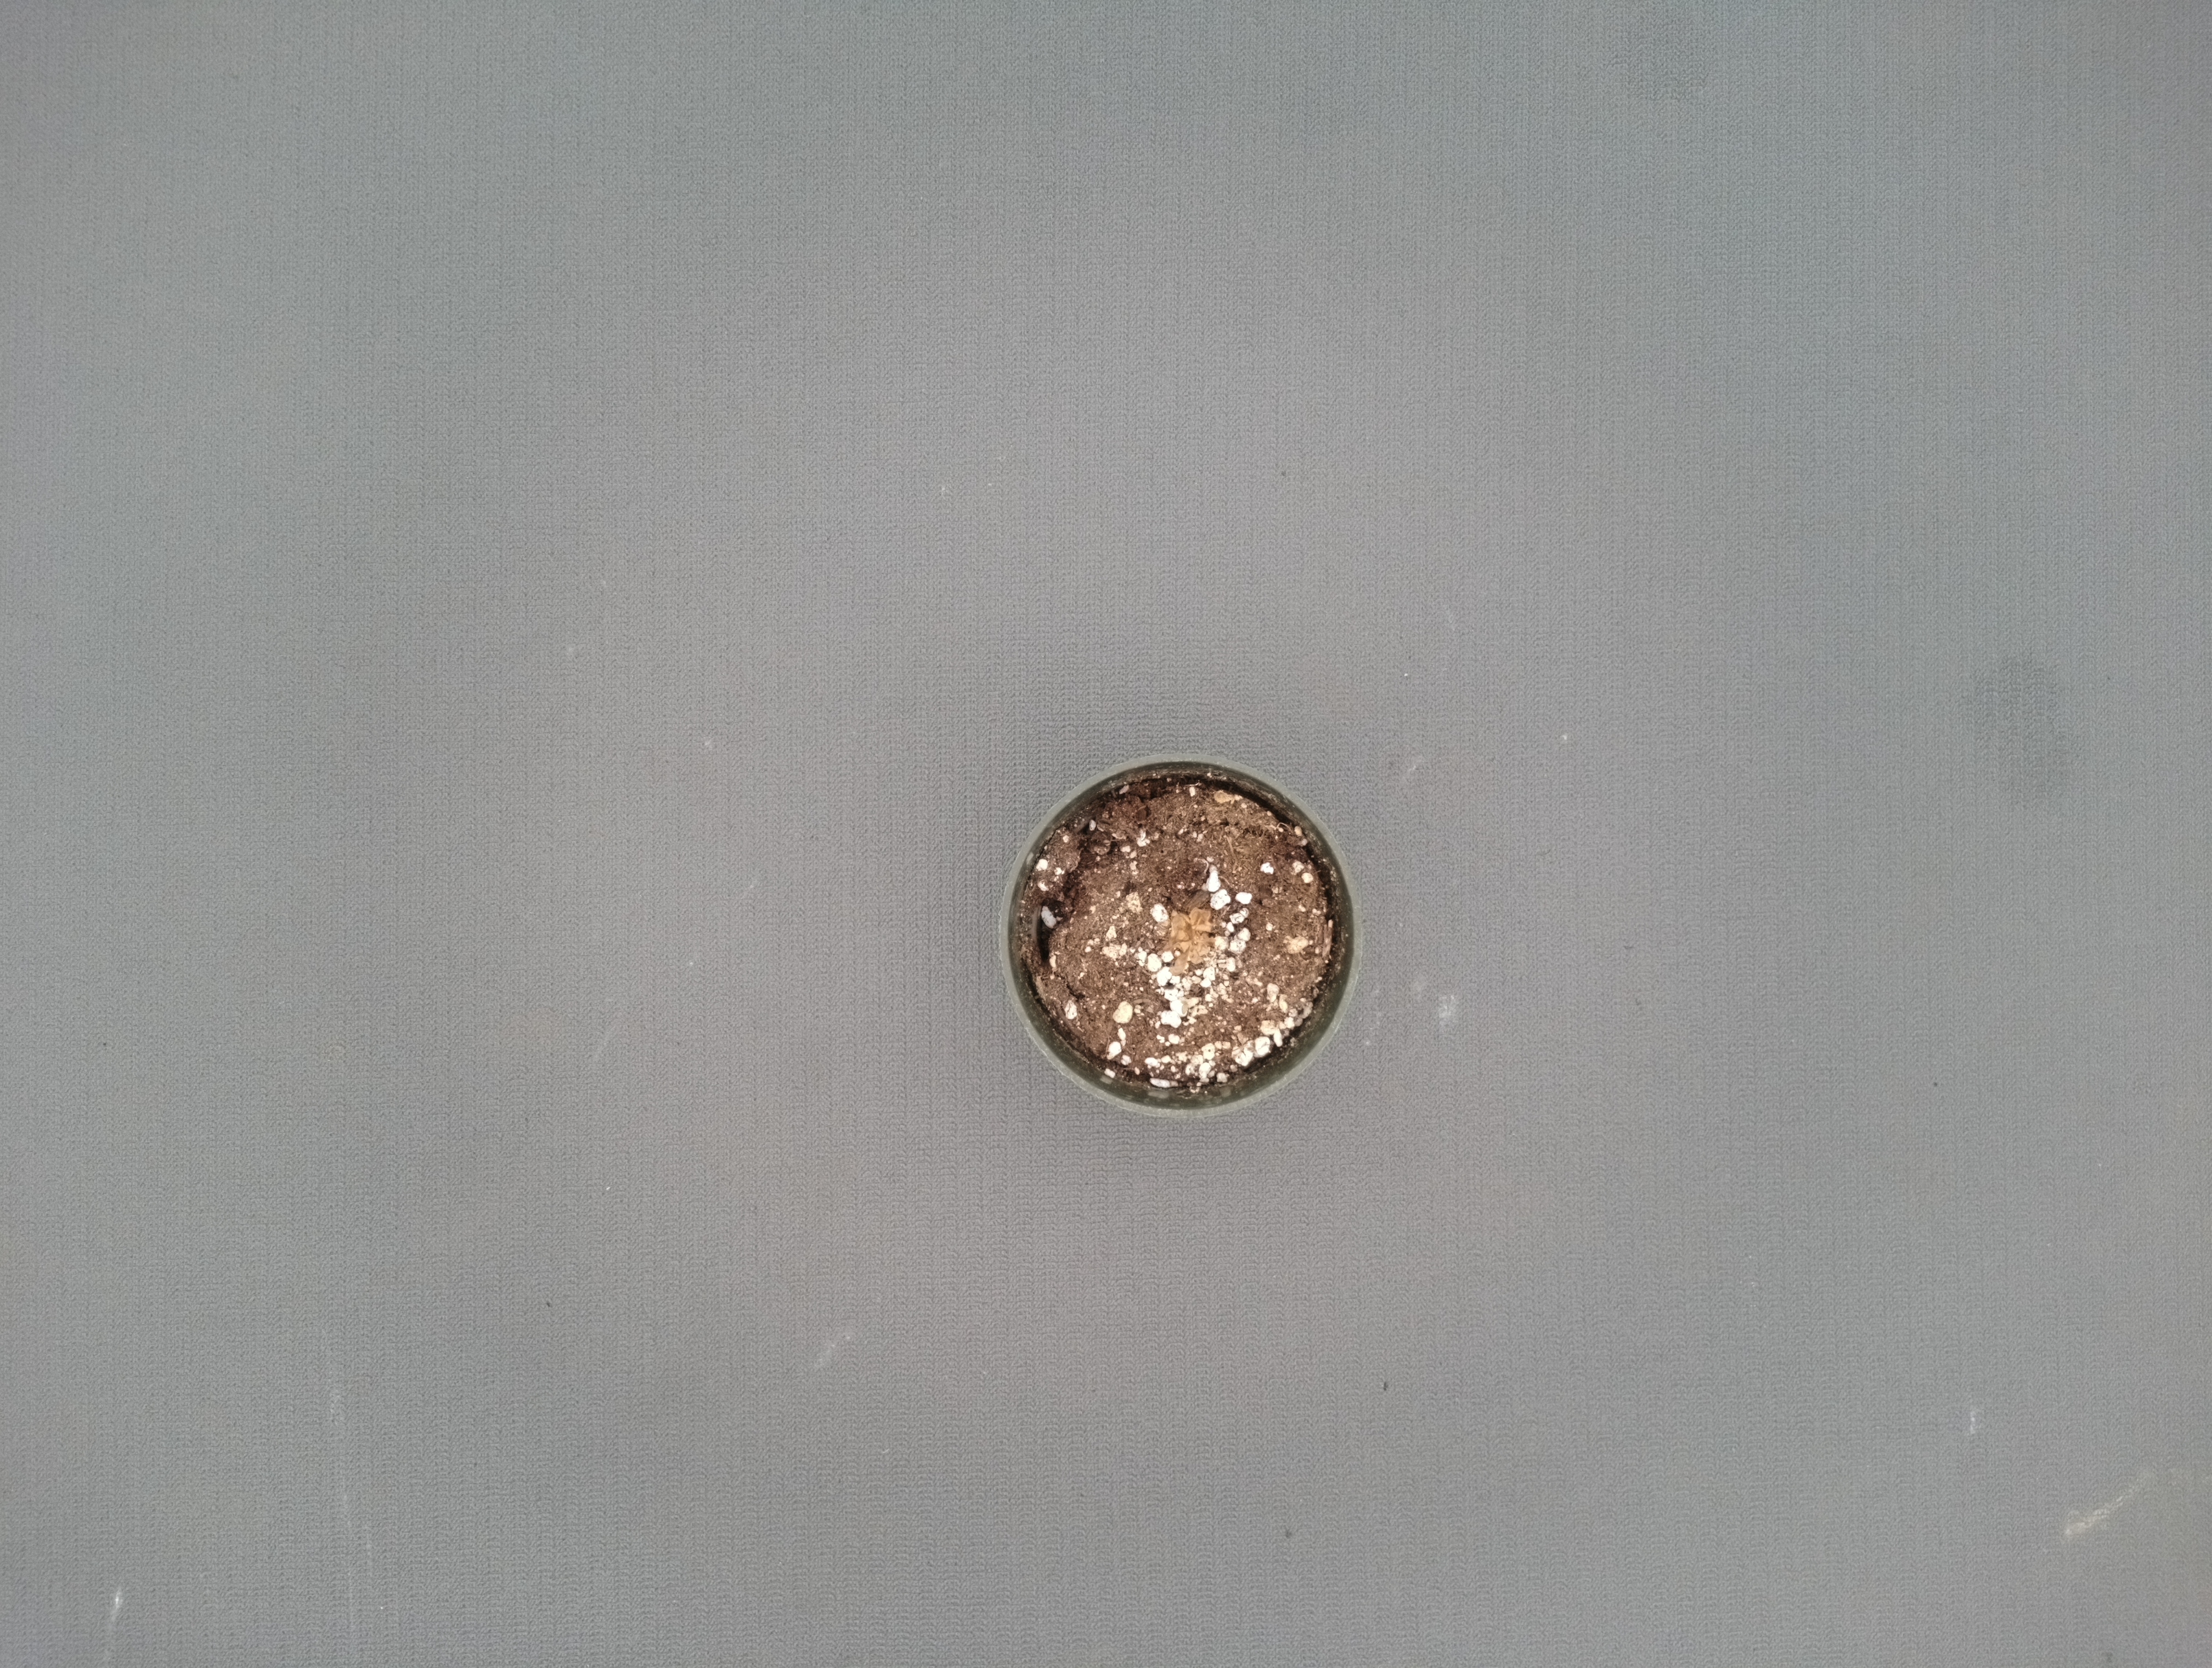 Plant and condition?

waterhemp, necrosis only
